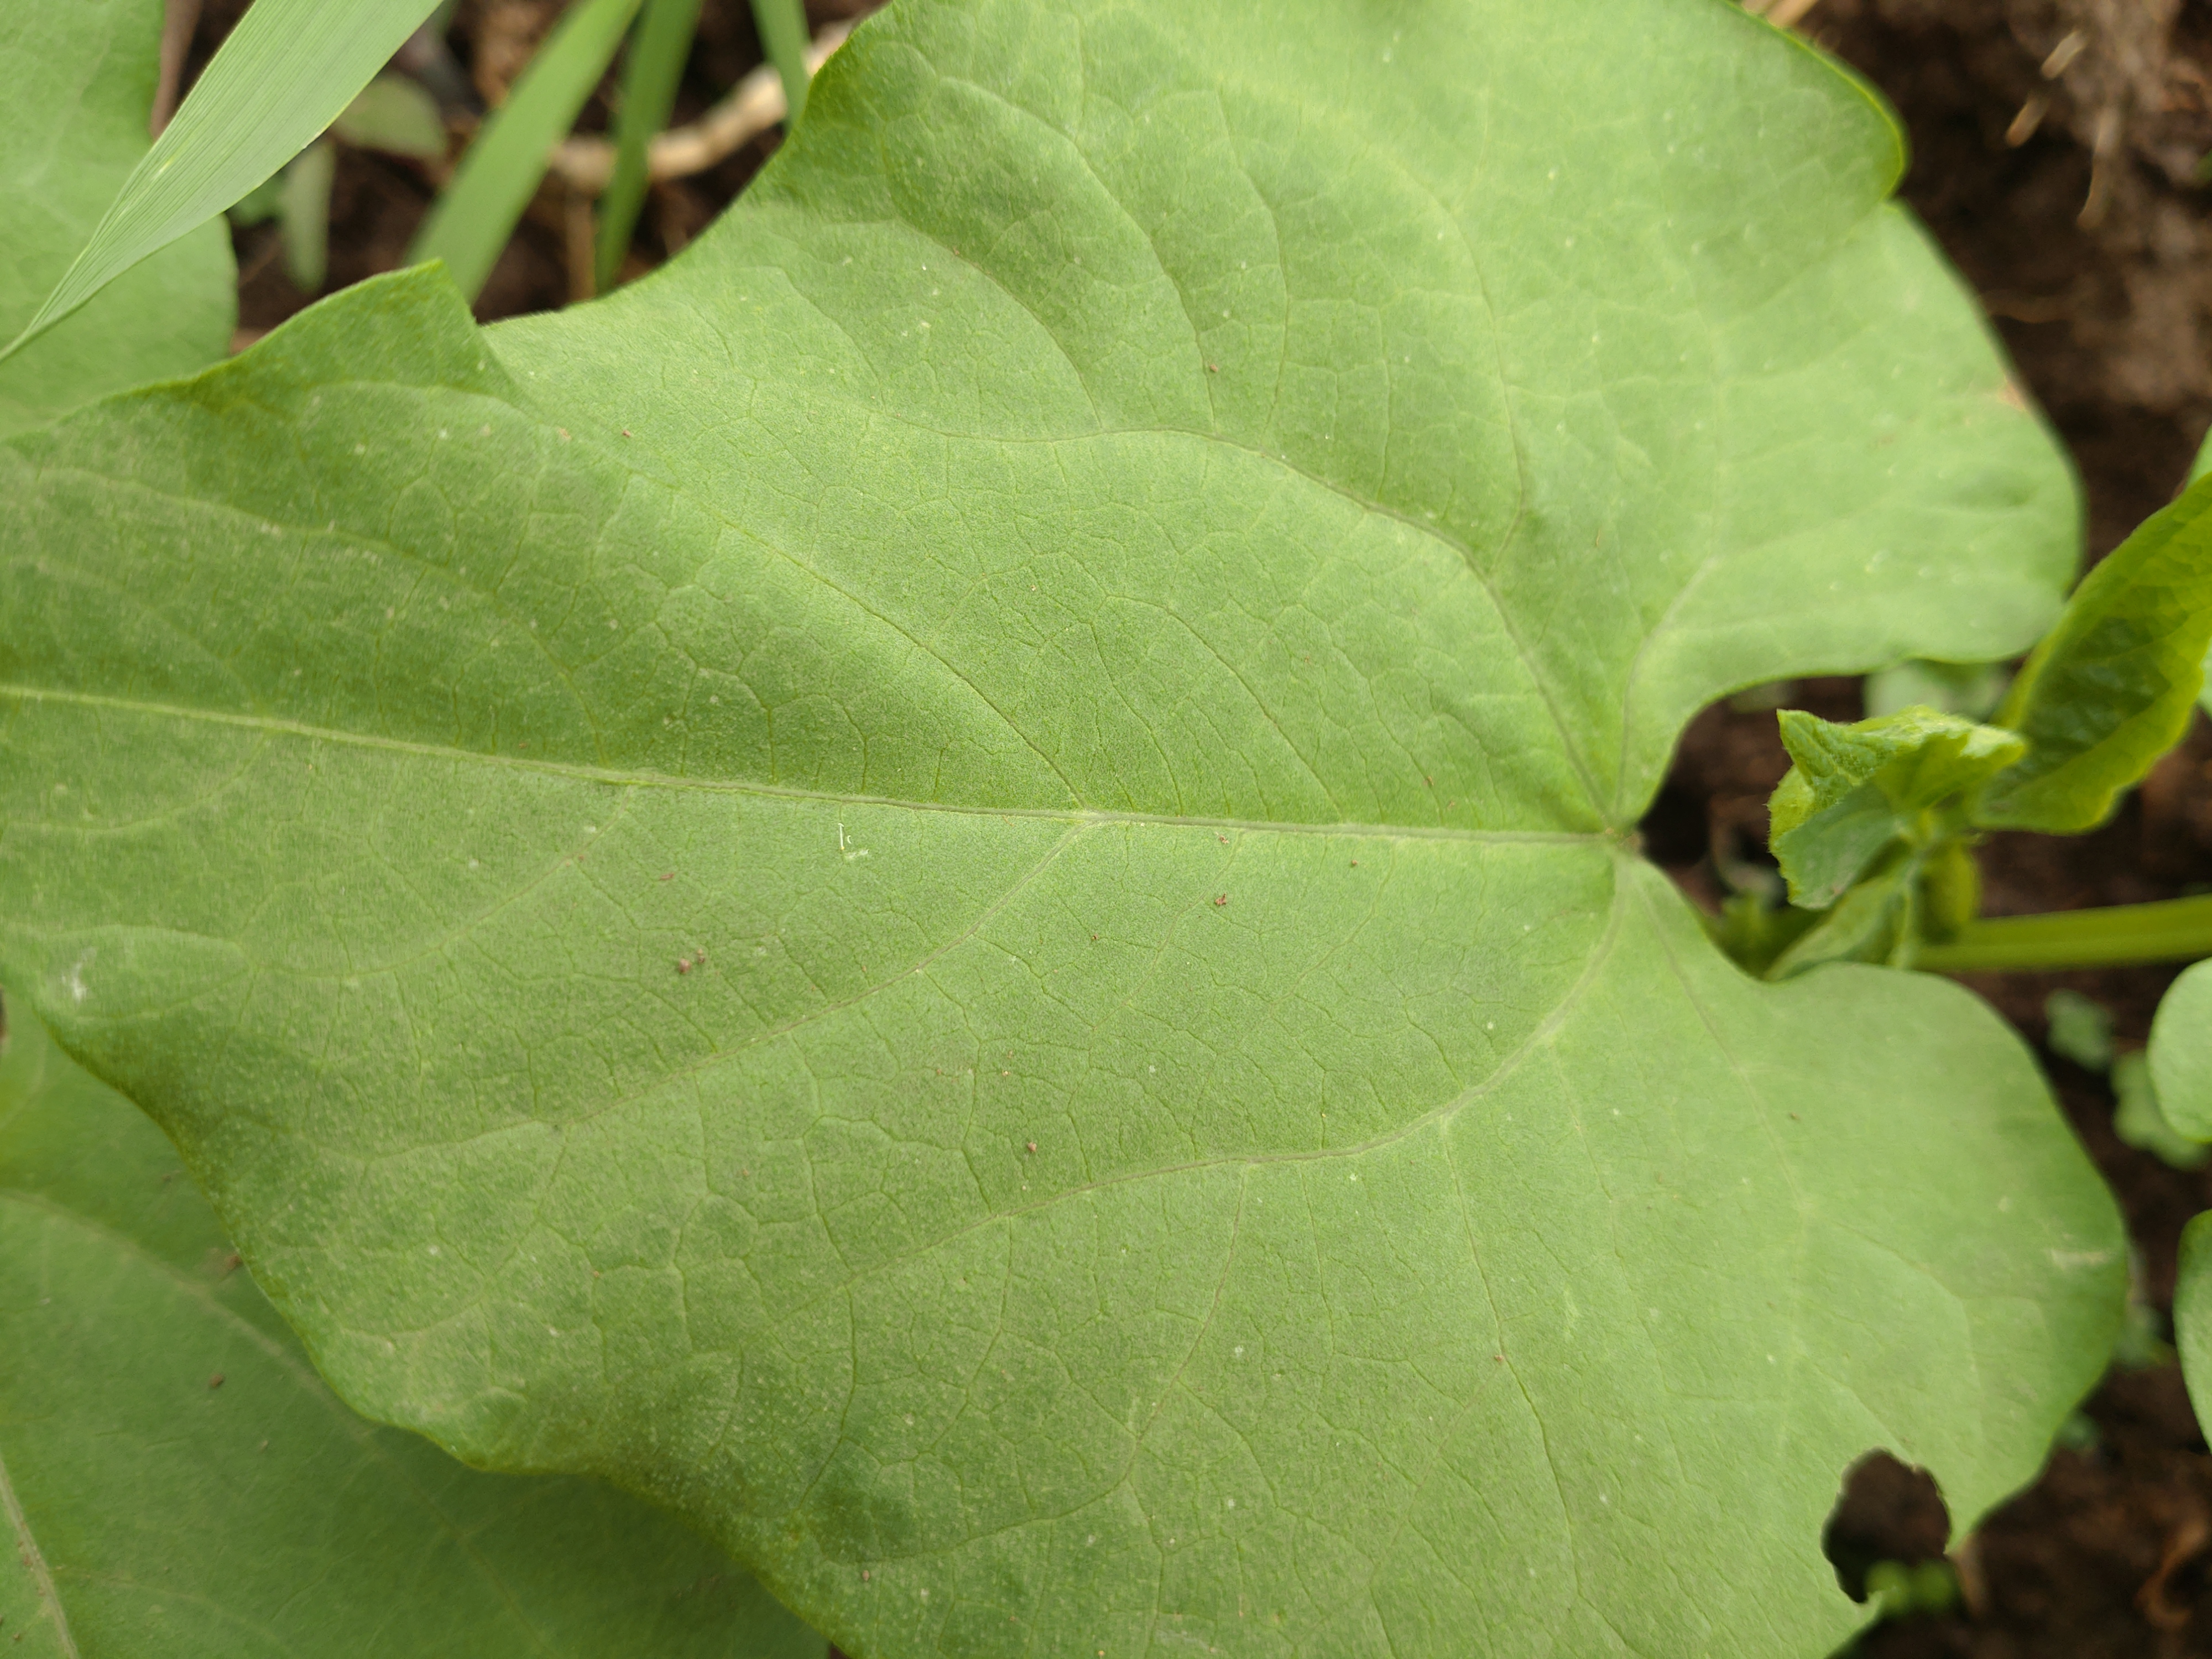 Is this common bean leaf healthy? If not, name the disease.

healthy
